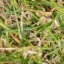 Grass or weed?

grass
